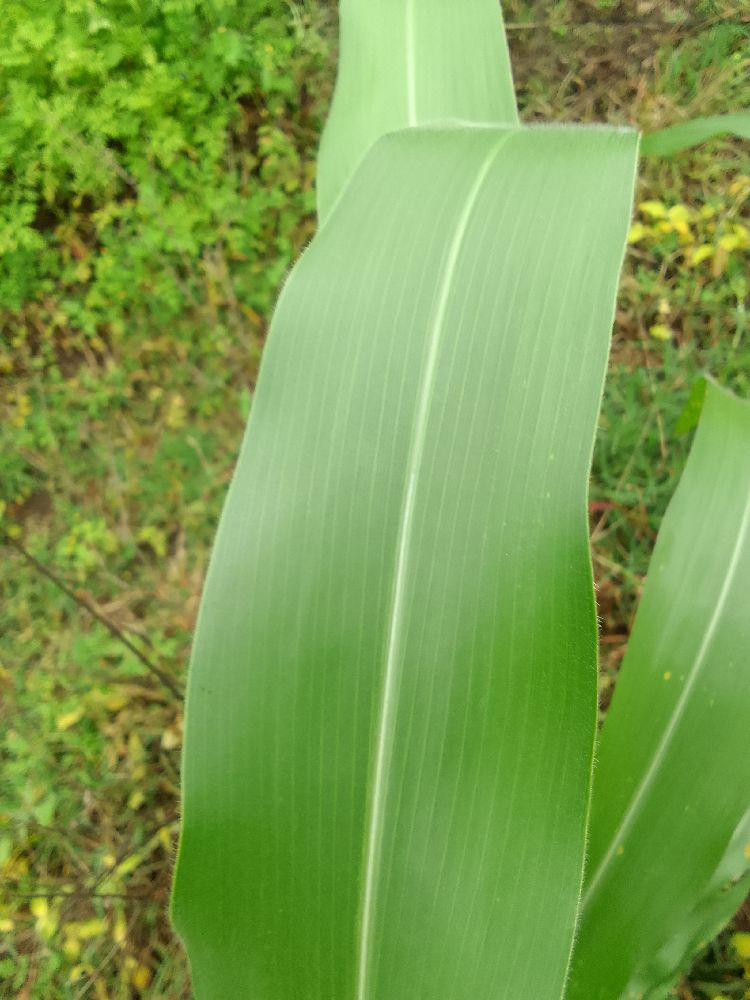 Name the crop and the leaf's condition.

maize, healthy
